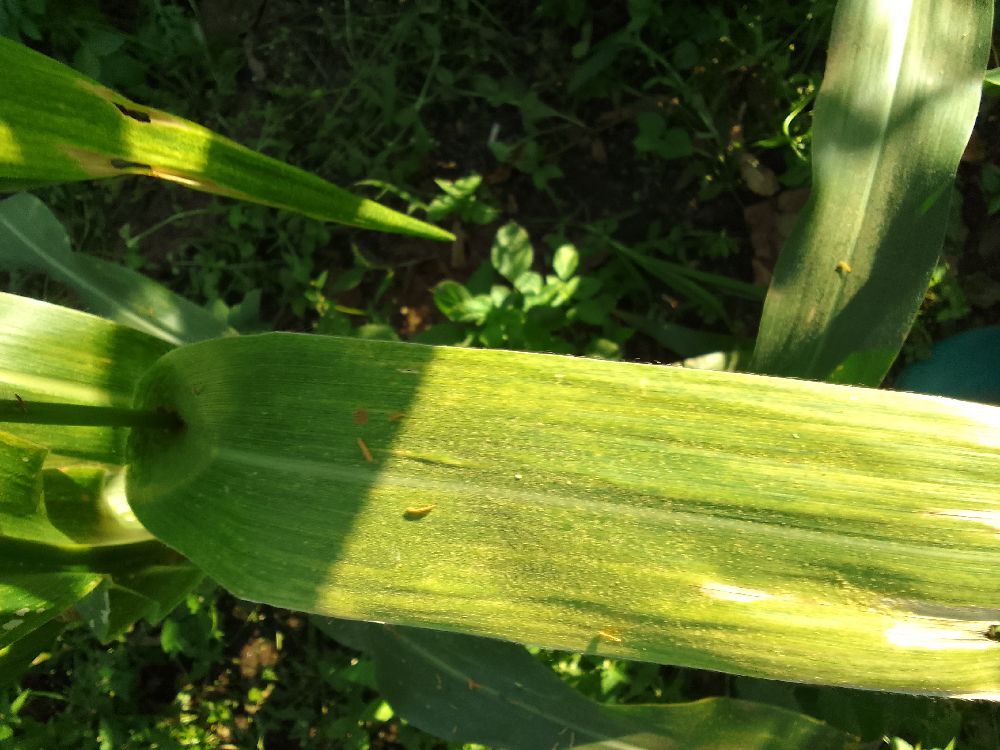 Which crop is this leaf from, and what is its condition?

maize, maize lethal necrosis
